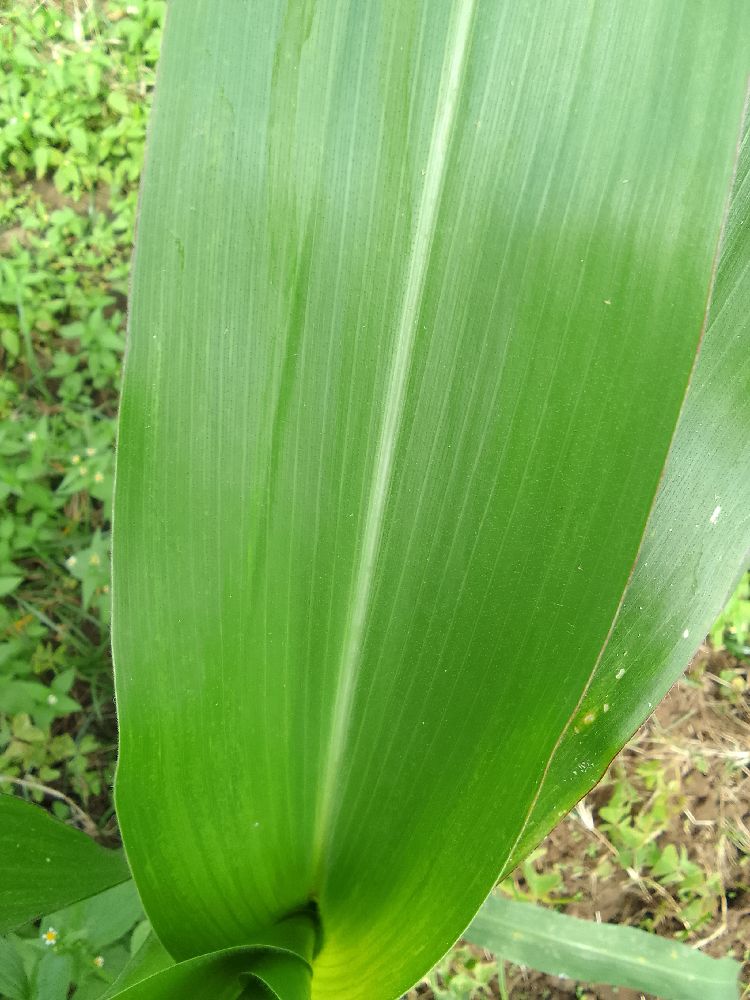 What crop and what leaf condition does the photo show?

maize, healthy
